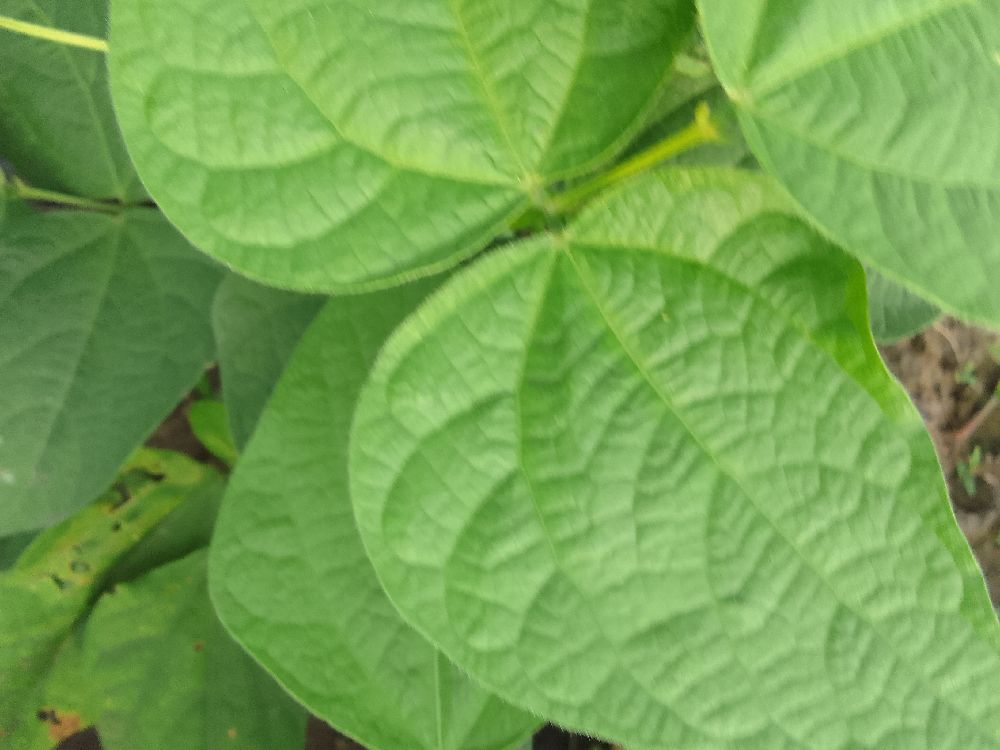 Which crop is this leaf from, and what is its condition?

common bean, healthy
